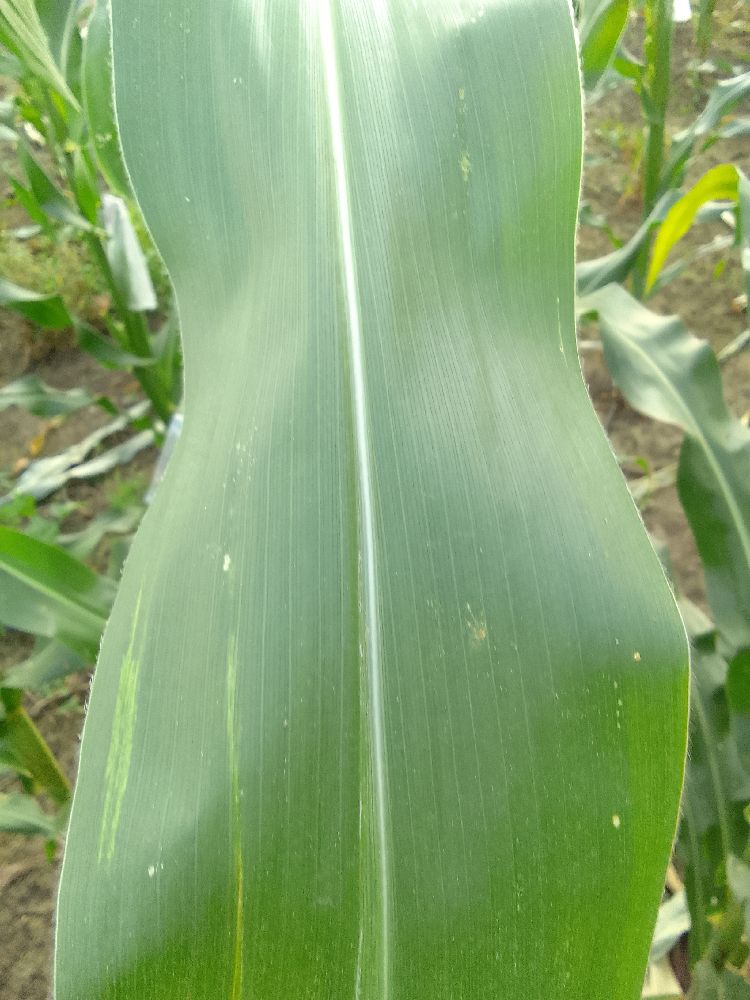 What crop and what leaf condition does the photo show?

maize, healthy
